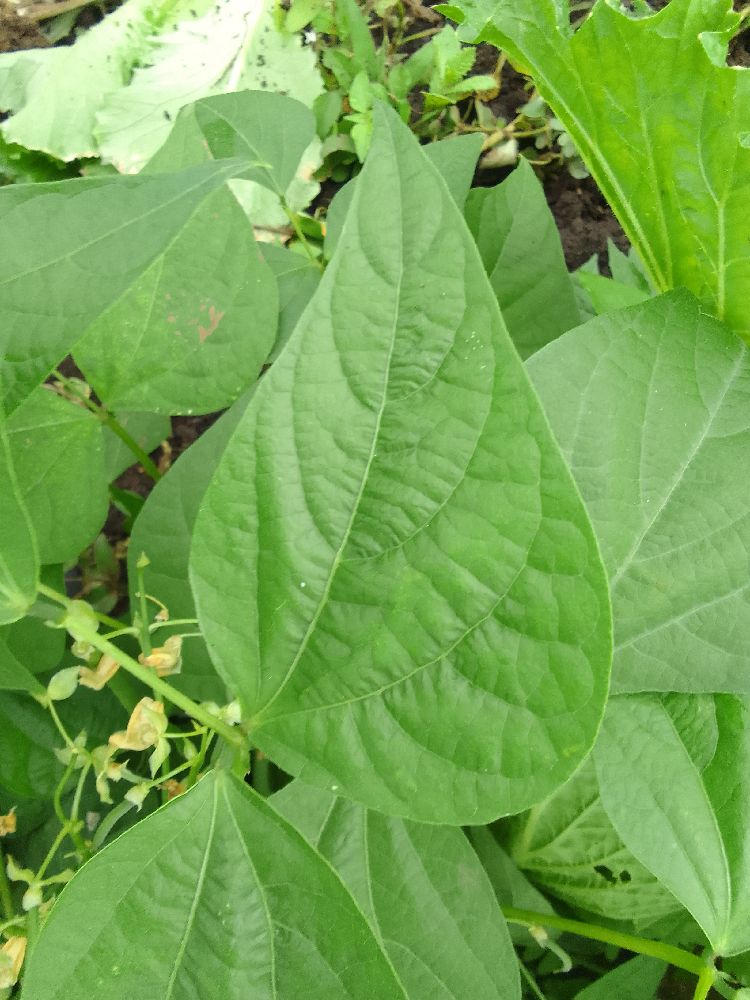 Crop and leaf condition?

common bean, healthy
